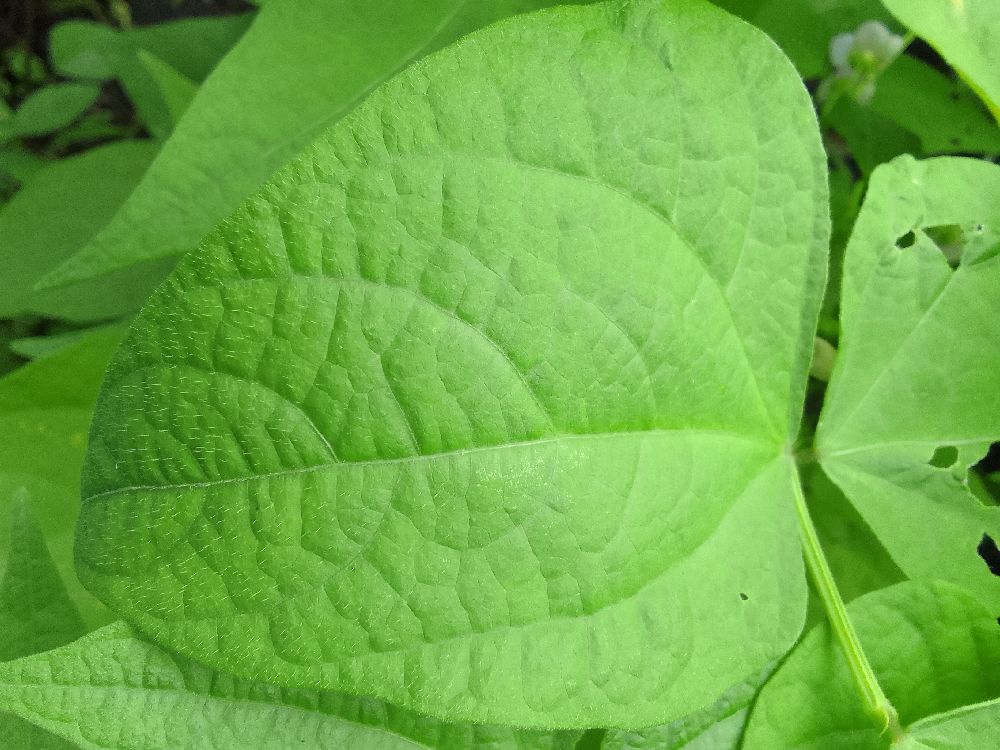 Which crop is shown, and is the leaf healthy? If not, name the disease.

common bean, healthy
